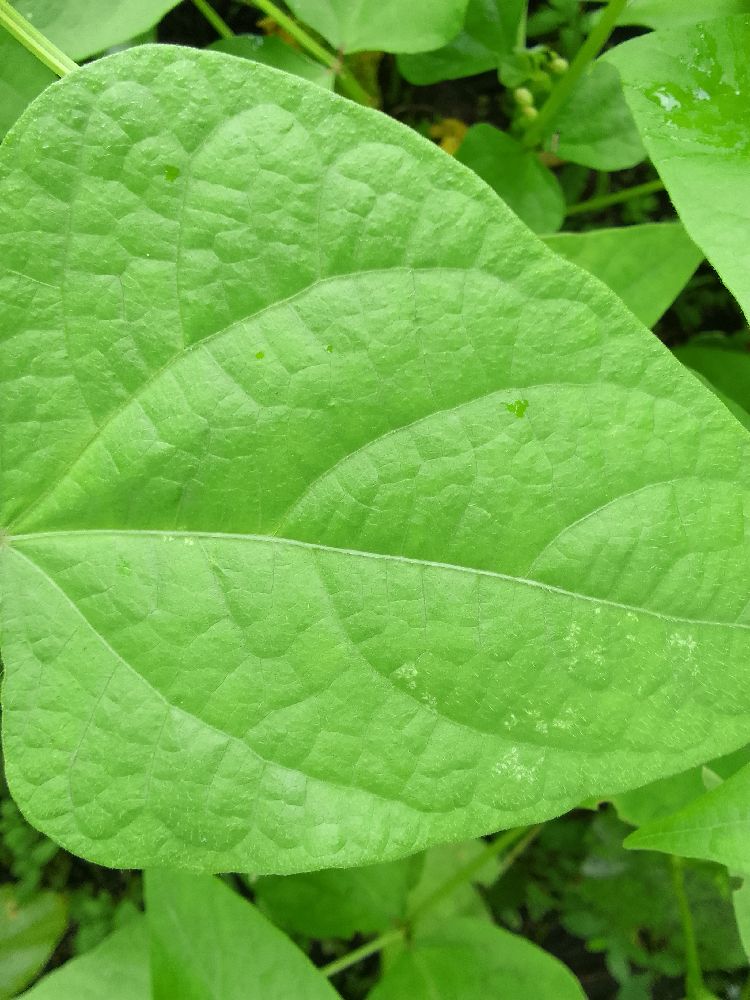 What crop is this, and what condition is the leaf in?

maize, healthy
